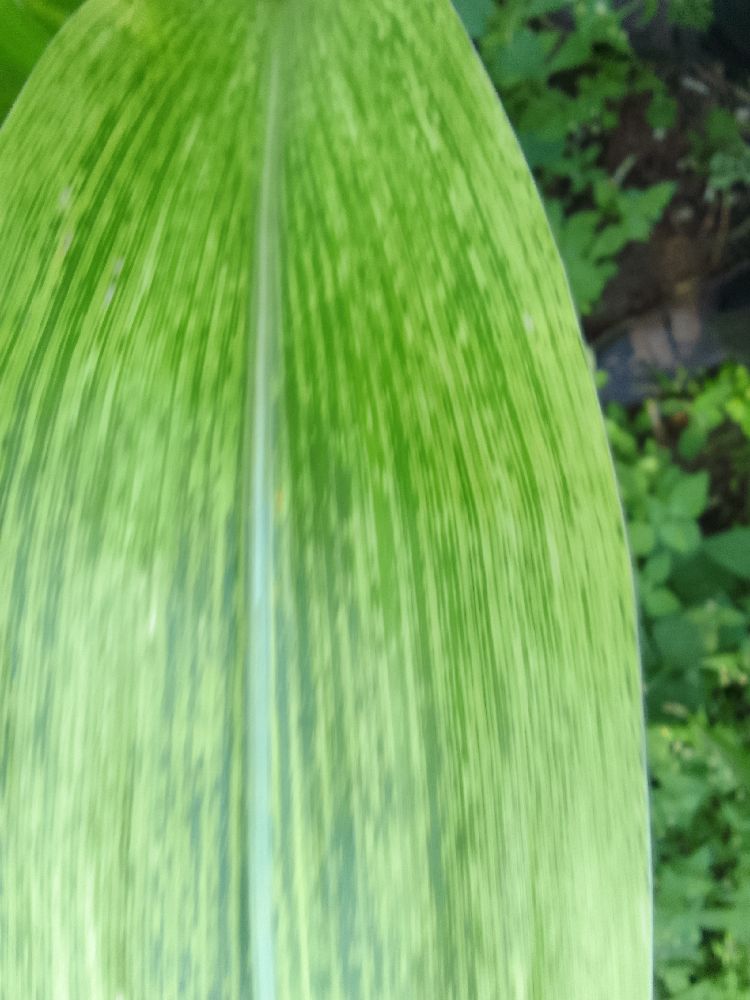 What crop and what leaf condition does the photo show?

maize, maize lethal necrosis
